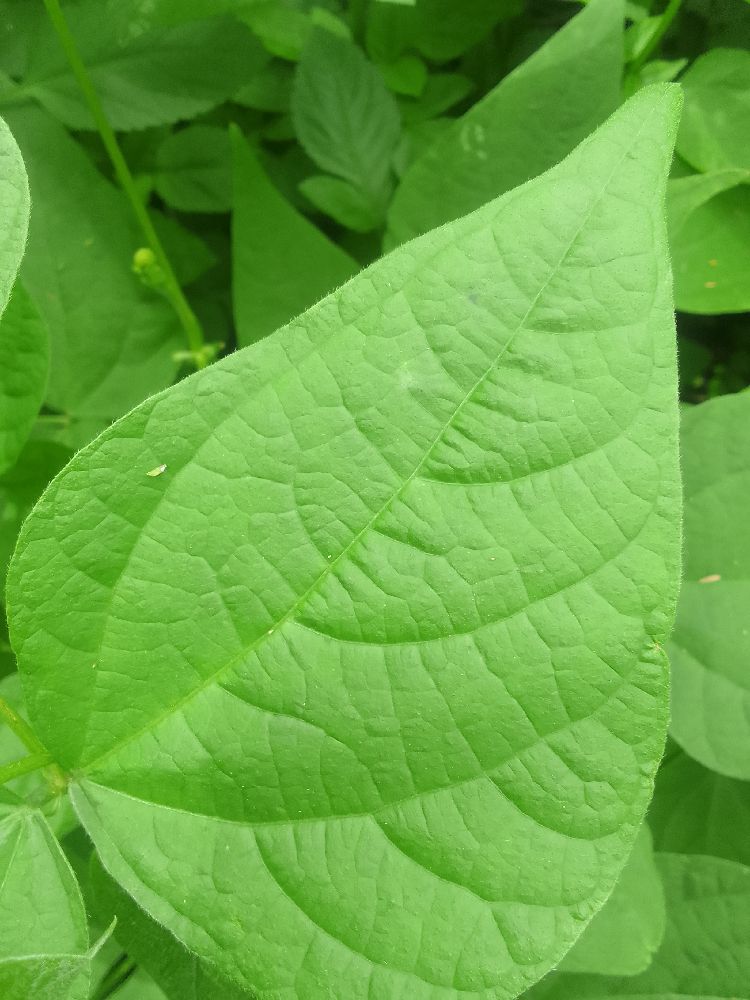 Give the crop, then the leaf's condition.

common bean, healthy
